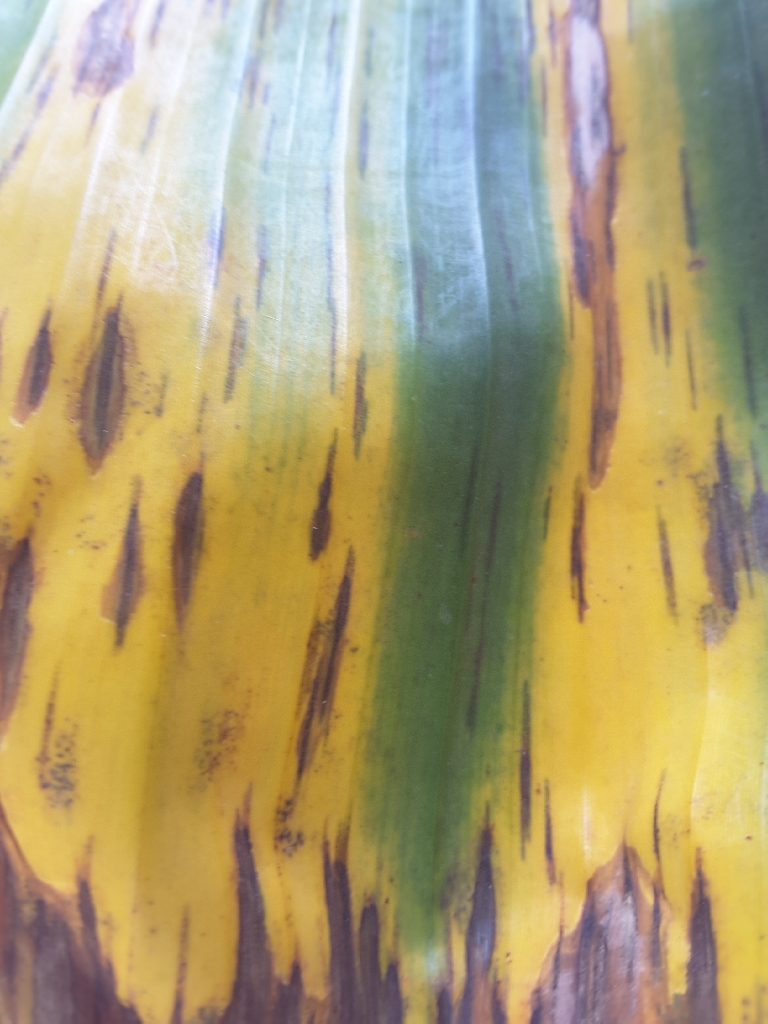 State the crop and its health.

banana, black sigatoka
